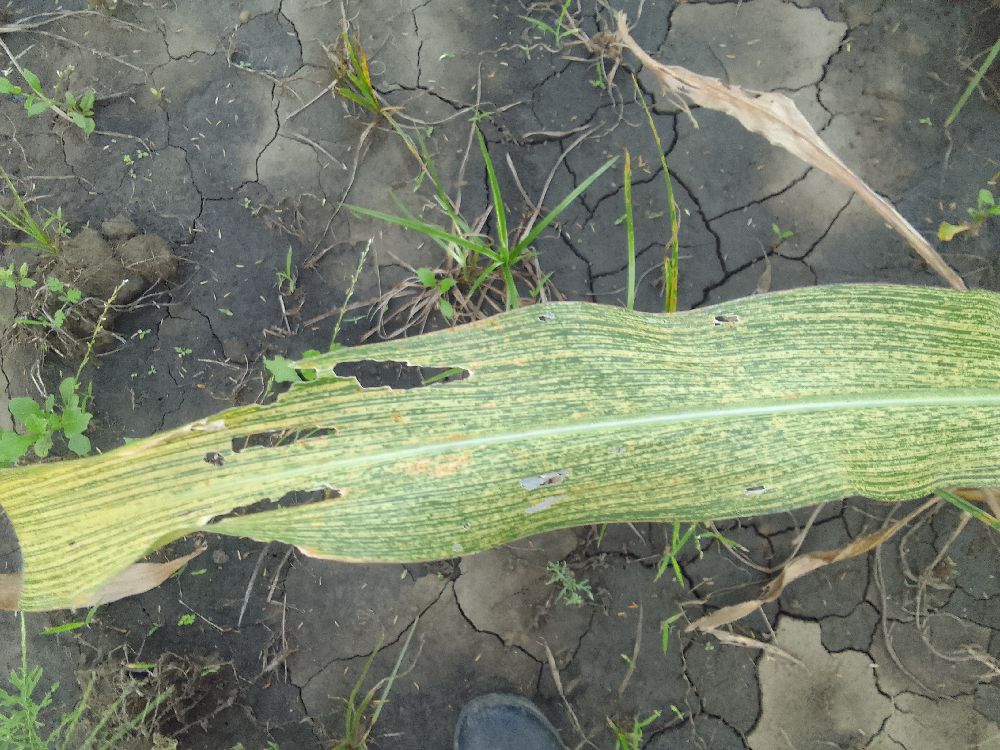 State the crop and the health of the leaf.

maize, maize streak virus
